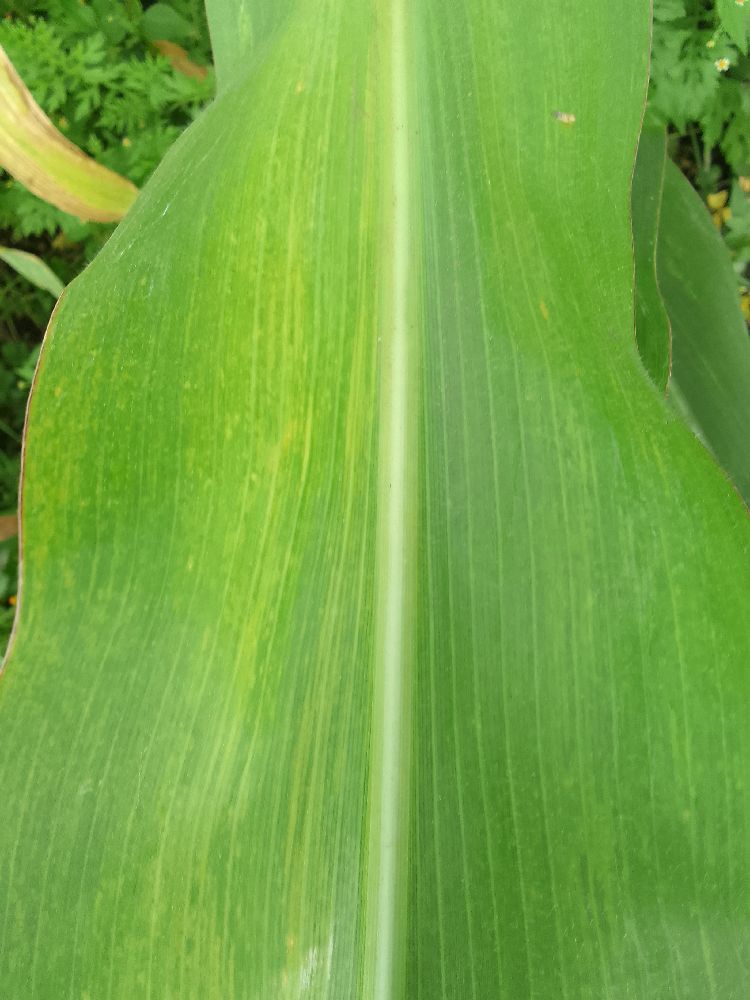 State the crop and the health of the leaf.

maize, maize lethal necrosis
